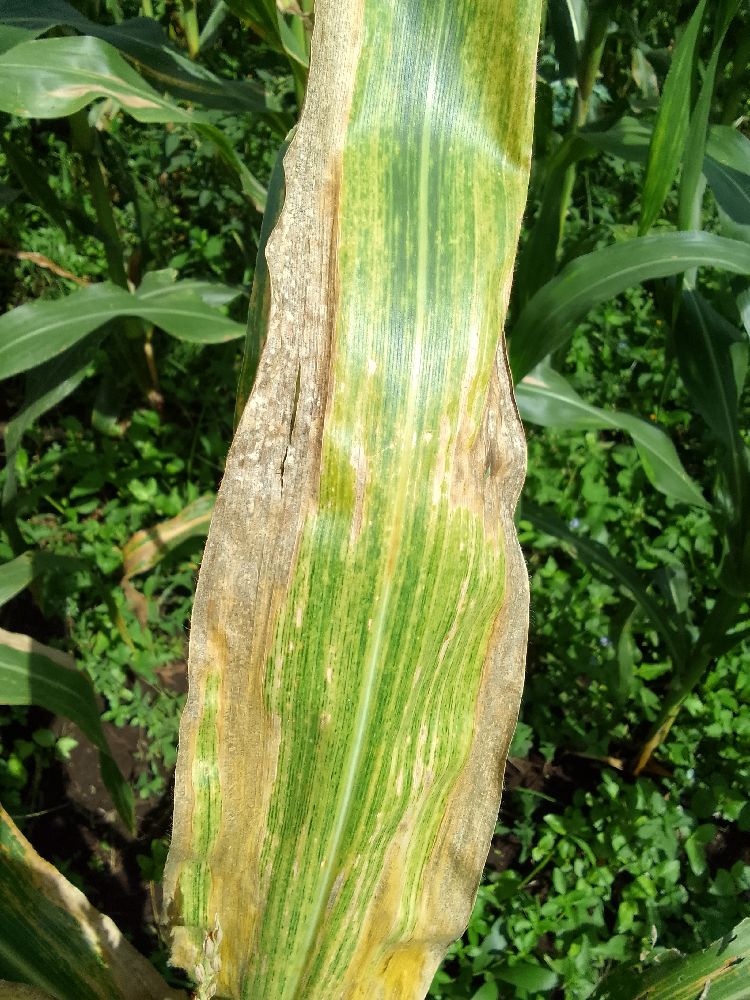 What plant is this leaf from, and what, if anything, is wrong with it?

maize, maize lethal necrosis
